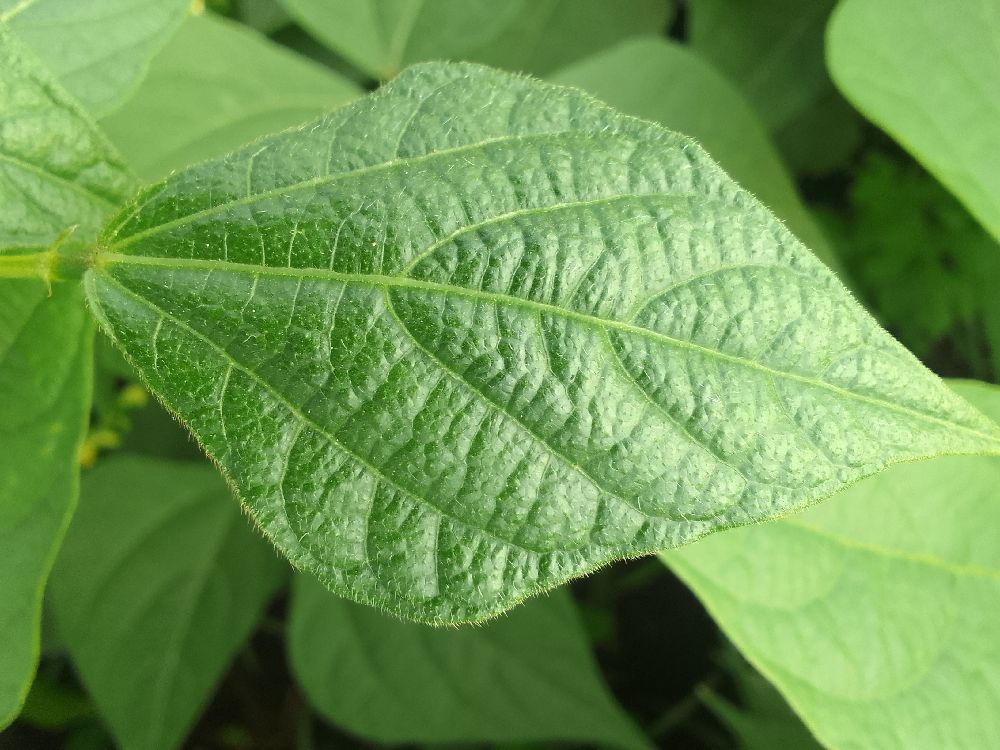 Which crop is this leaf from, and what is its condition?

common bean, healthy
